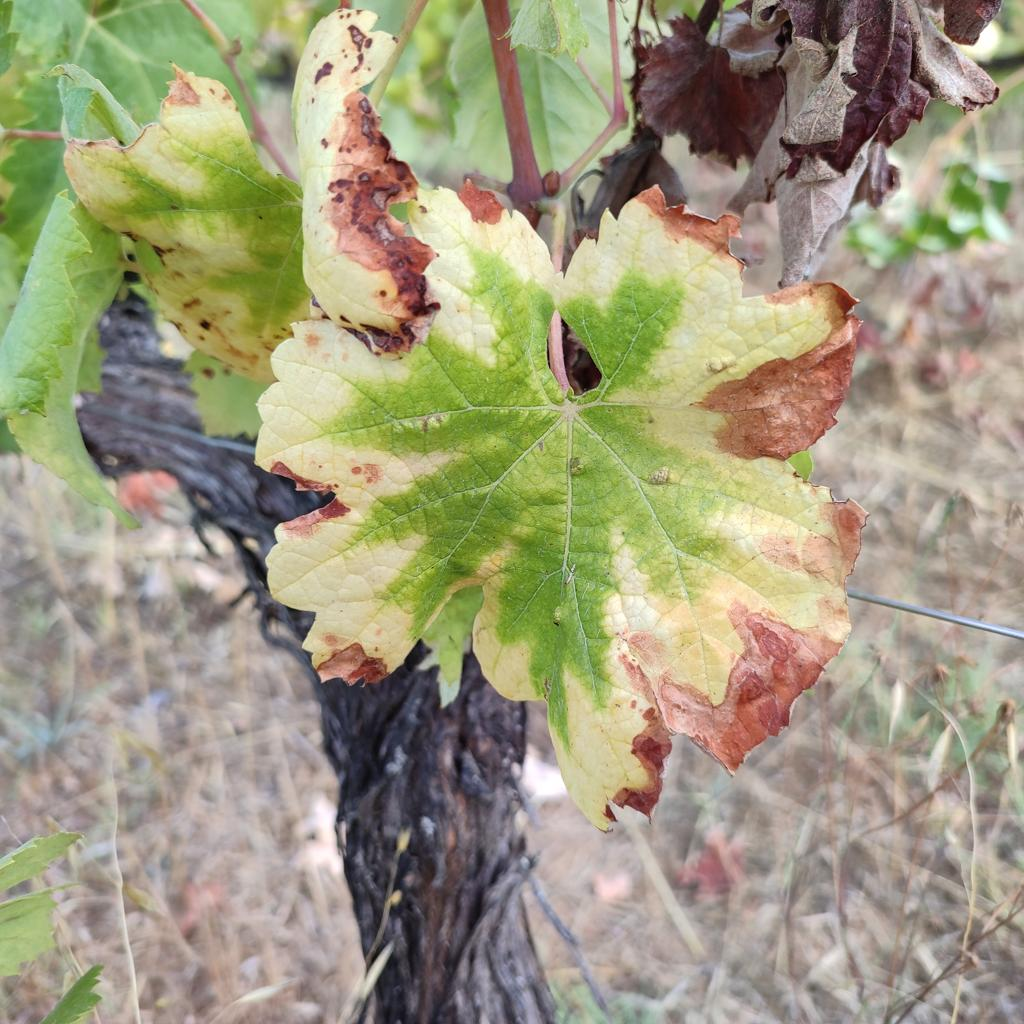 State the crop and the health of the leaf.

grapevine, esca complex
